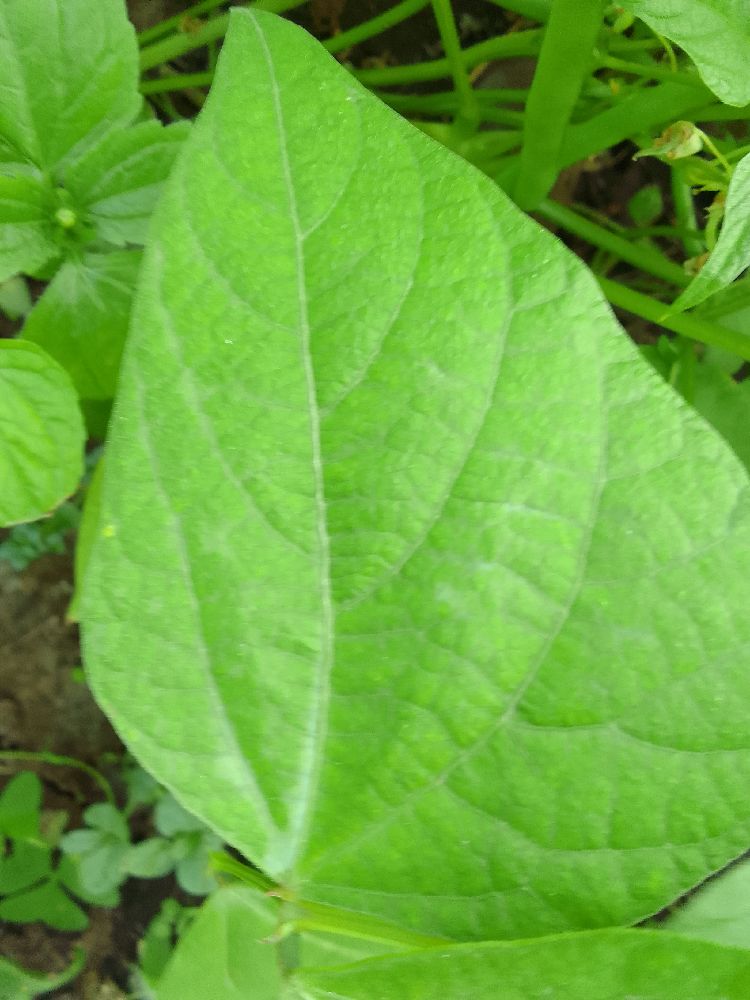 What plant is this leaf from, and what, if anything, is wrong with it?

common bean, healthy
